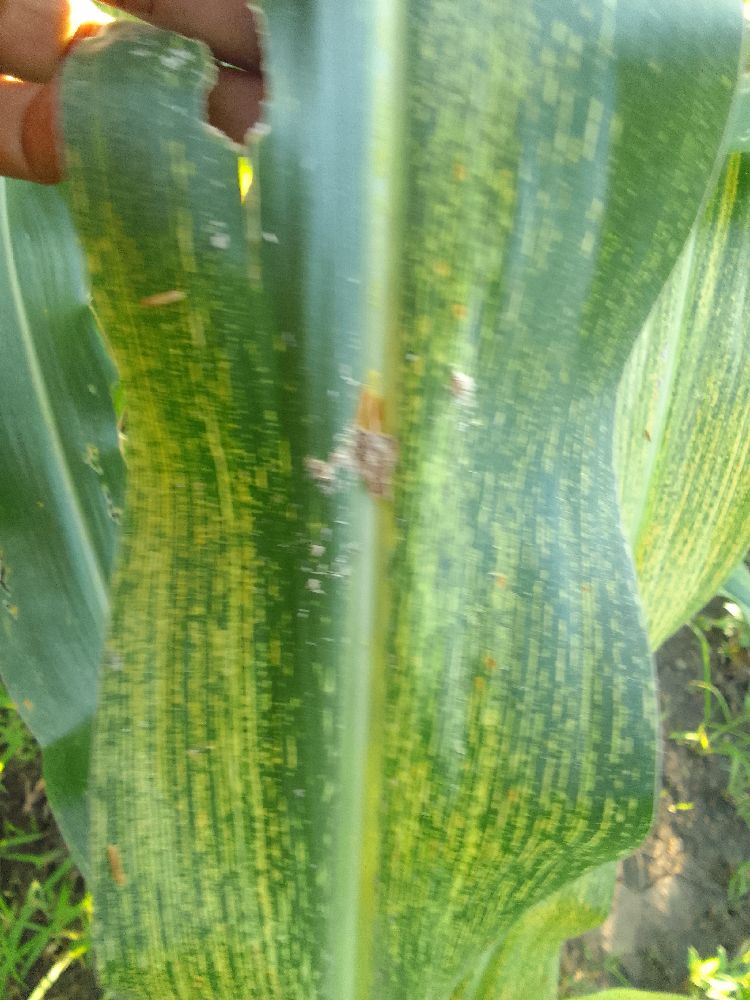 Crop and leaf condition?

maize, maize streak virus
